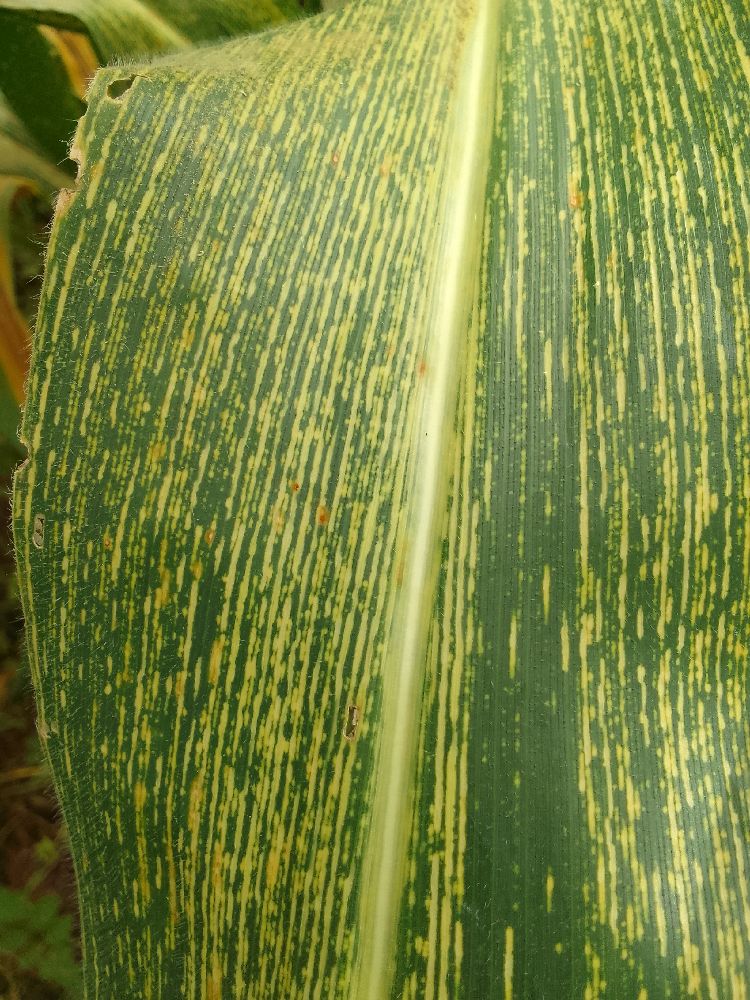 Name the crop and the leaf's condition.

maize, maize streak virus
